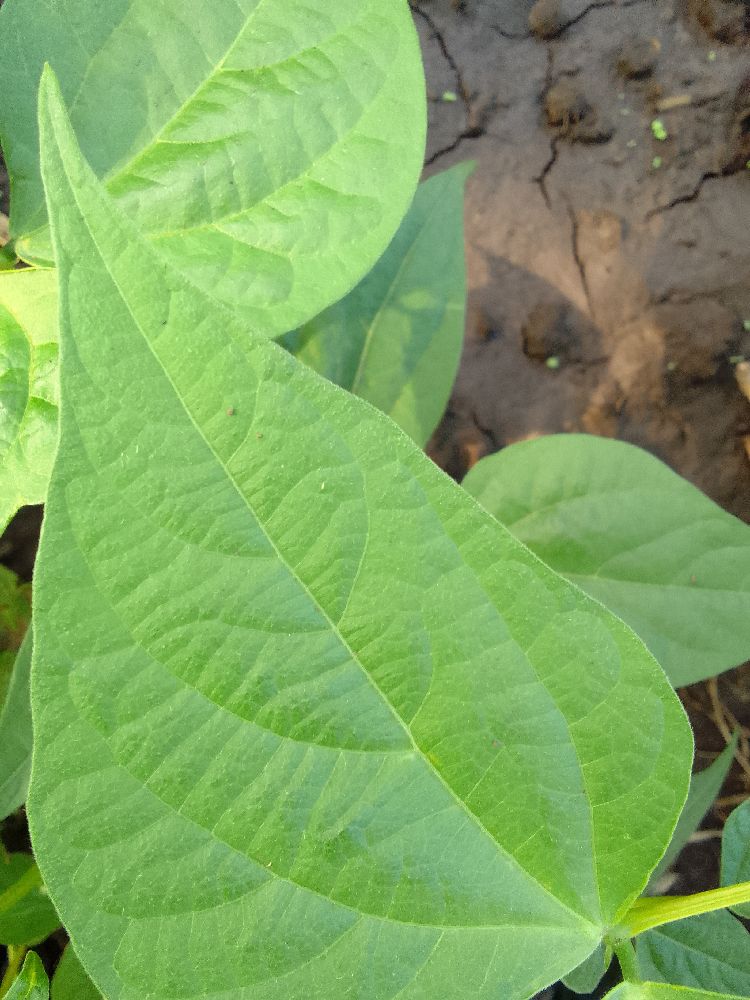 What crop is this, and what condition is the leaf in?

common bean, healthy
